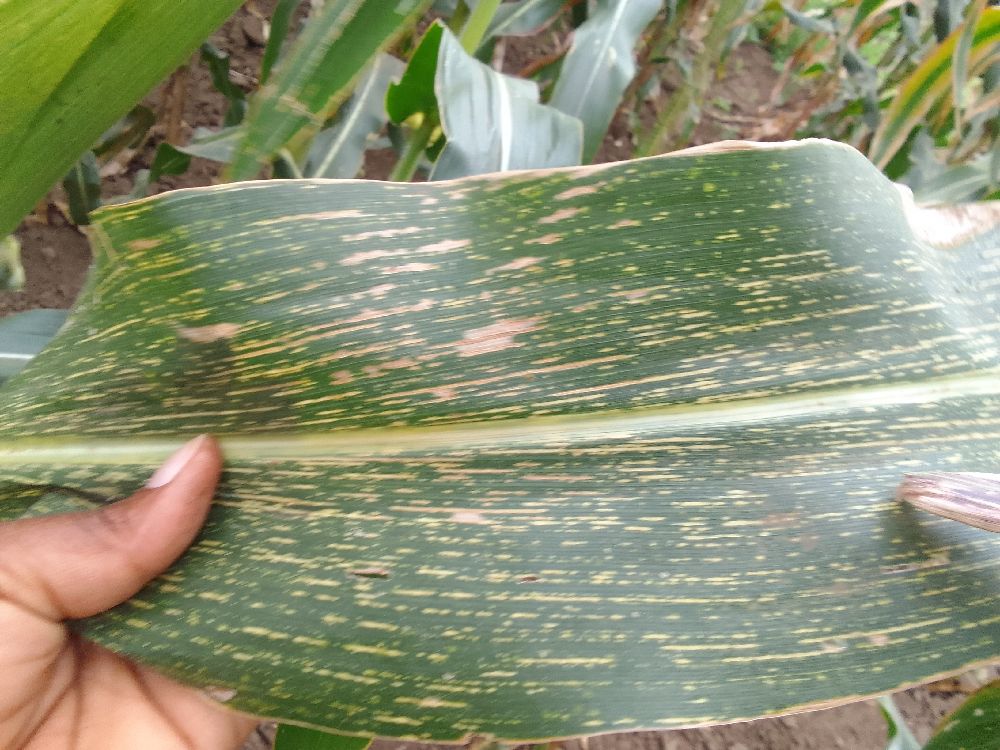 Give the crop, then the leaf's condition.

maize, maize streak virus
